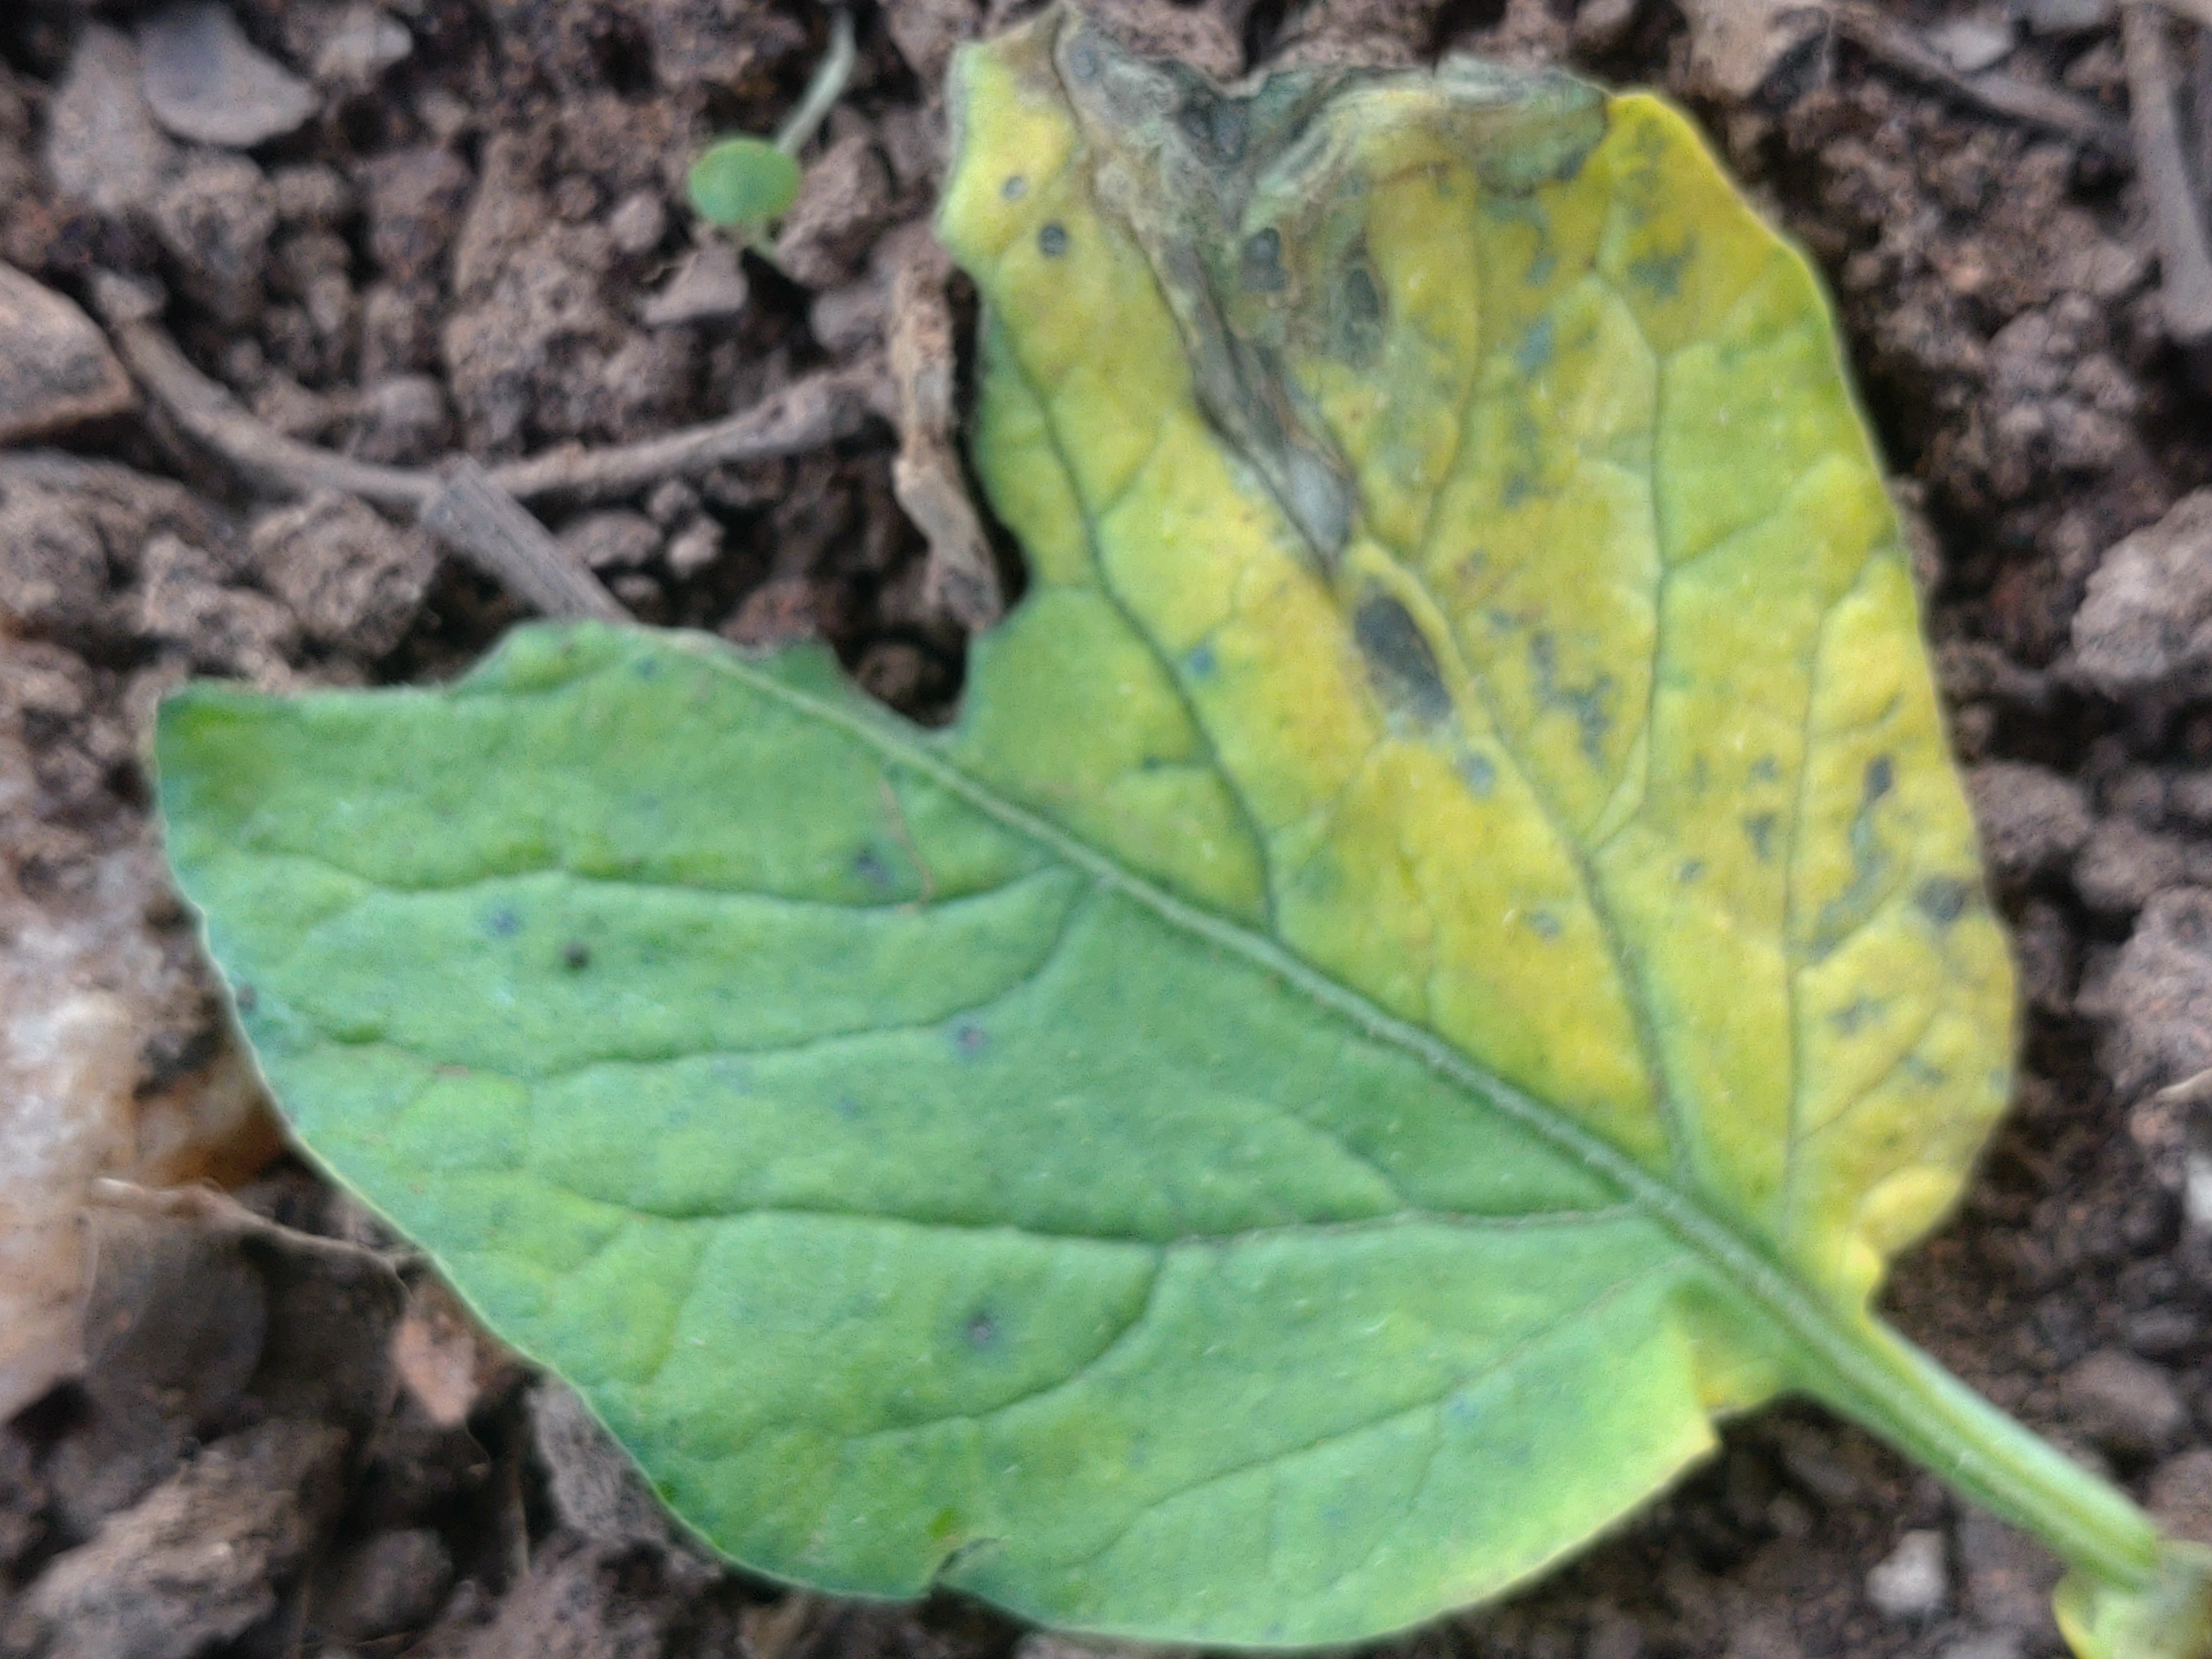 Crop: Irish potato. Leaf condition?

late blight
